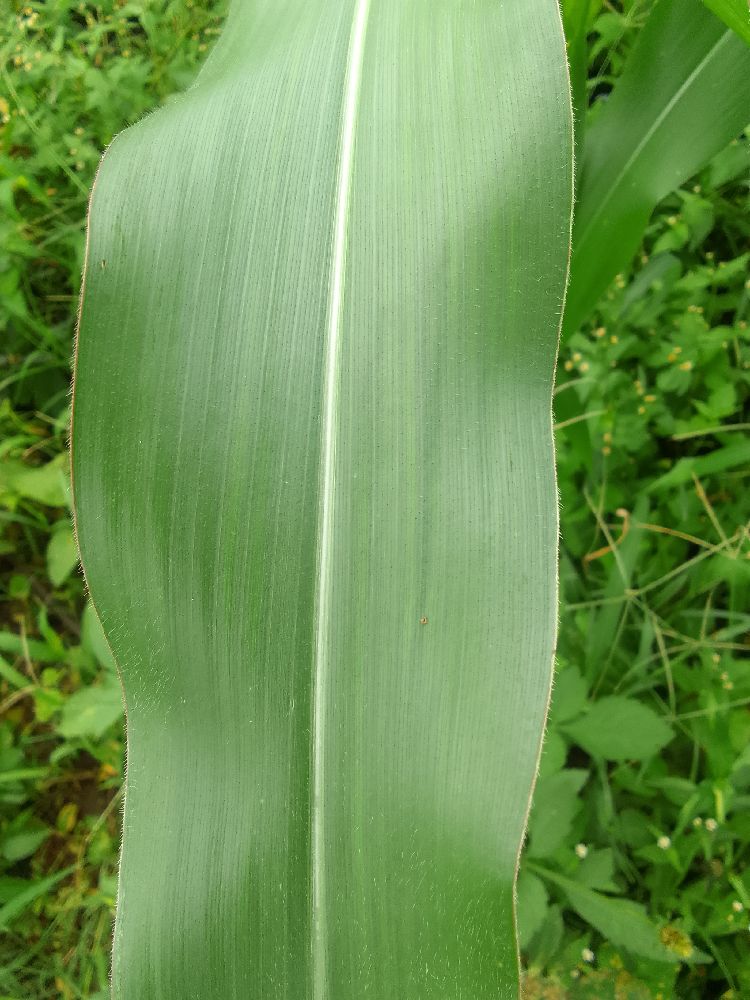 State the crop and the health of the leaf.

maize, healthy
